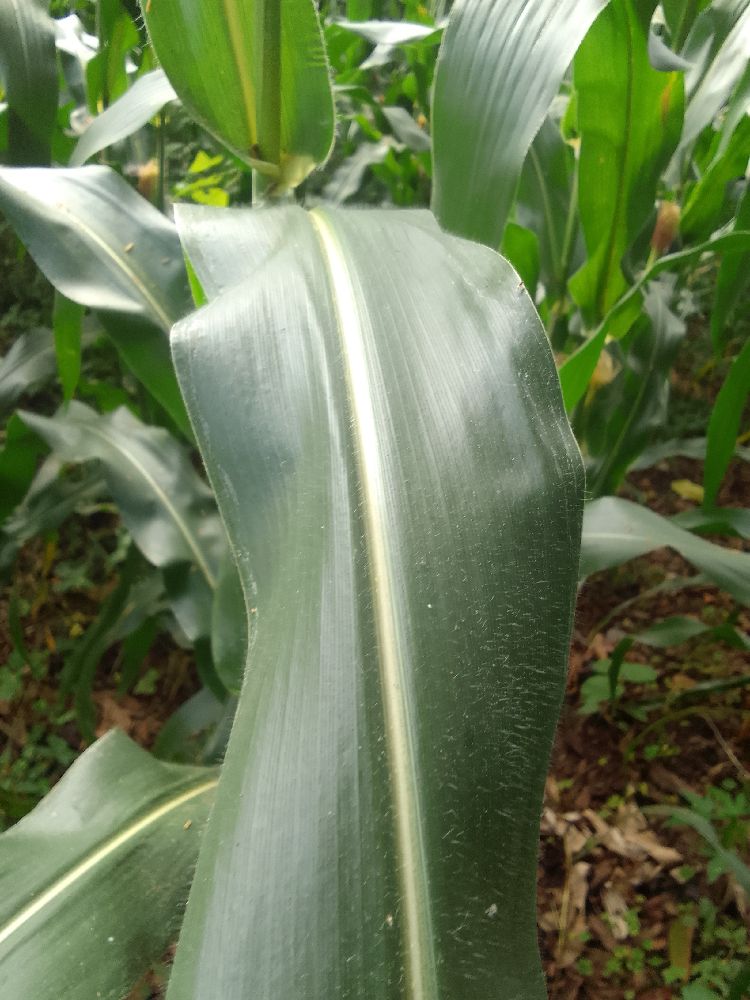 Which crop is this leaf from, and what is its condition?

maize, healthy
